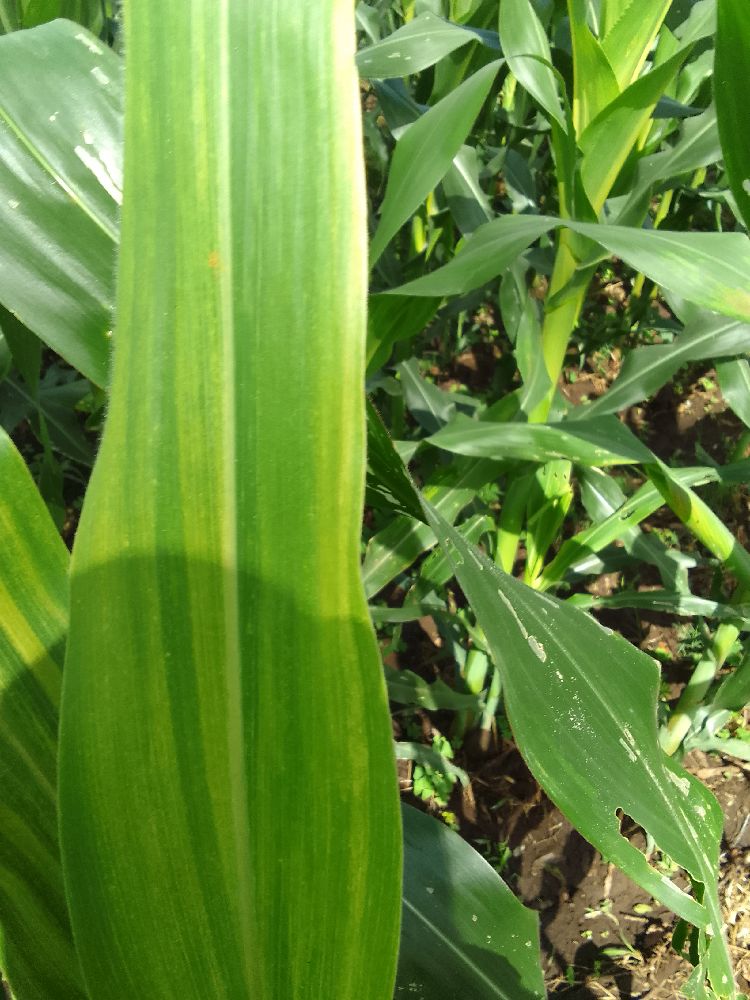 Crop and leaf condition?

maize, maize lethal necrosis
